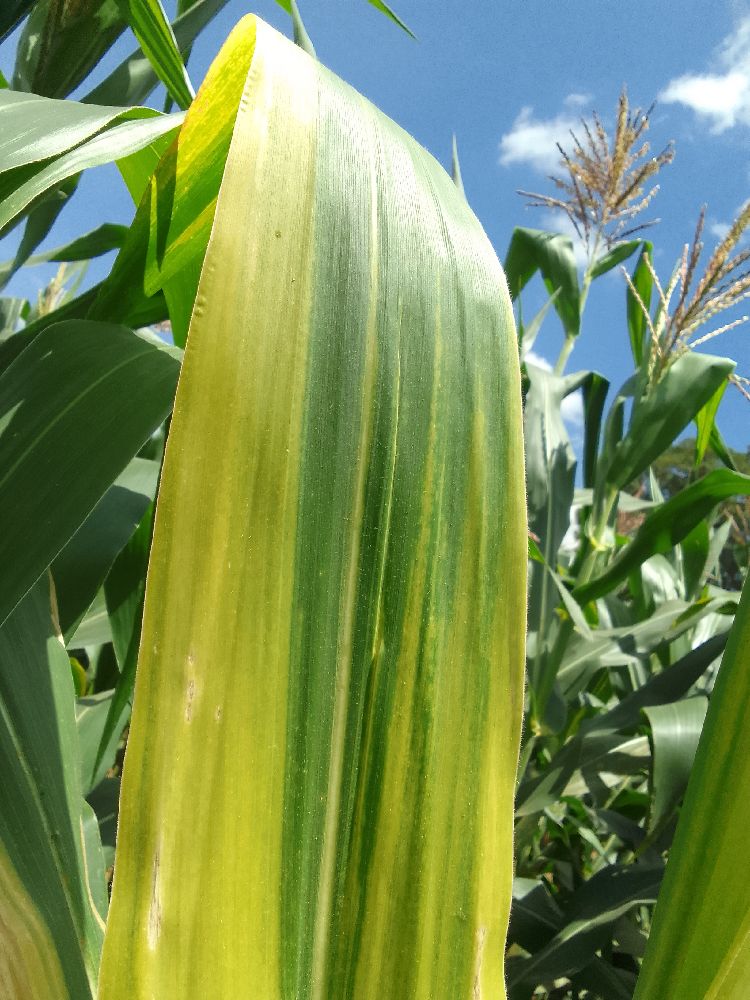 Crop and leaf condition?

maize, maize lethal necrosis
